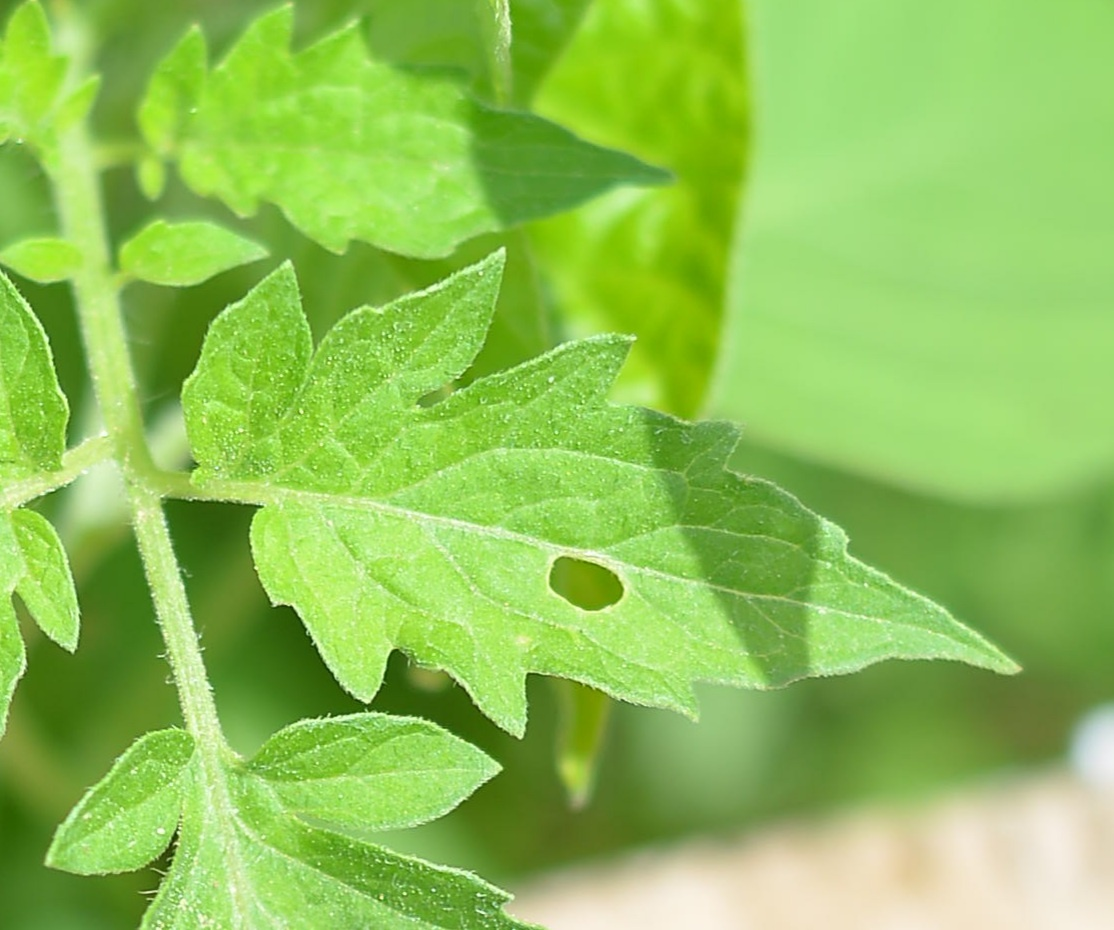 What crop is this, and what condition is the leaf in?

tomato, infected
